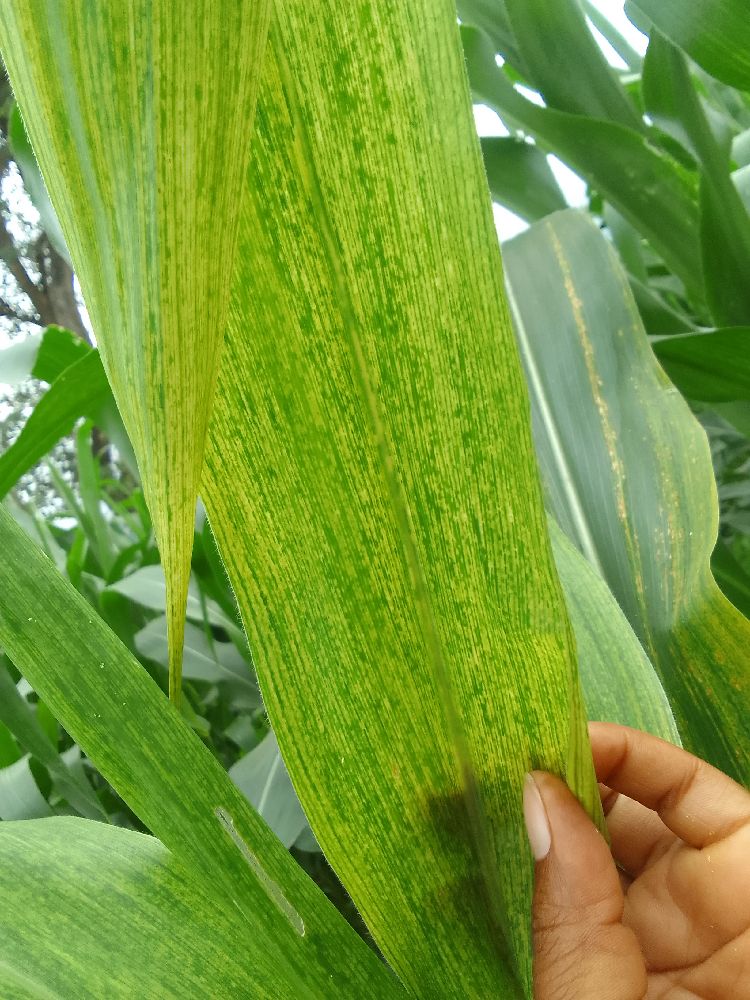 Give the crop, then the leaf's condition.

maize, healthy
